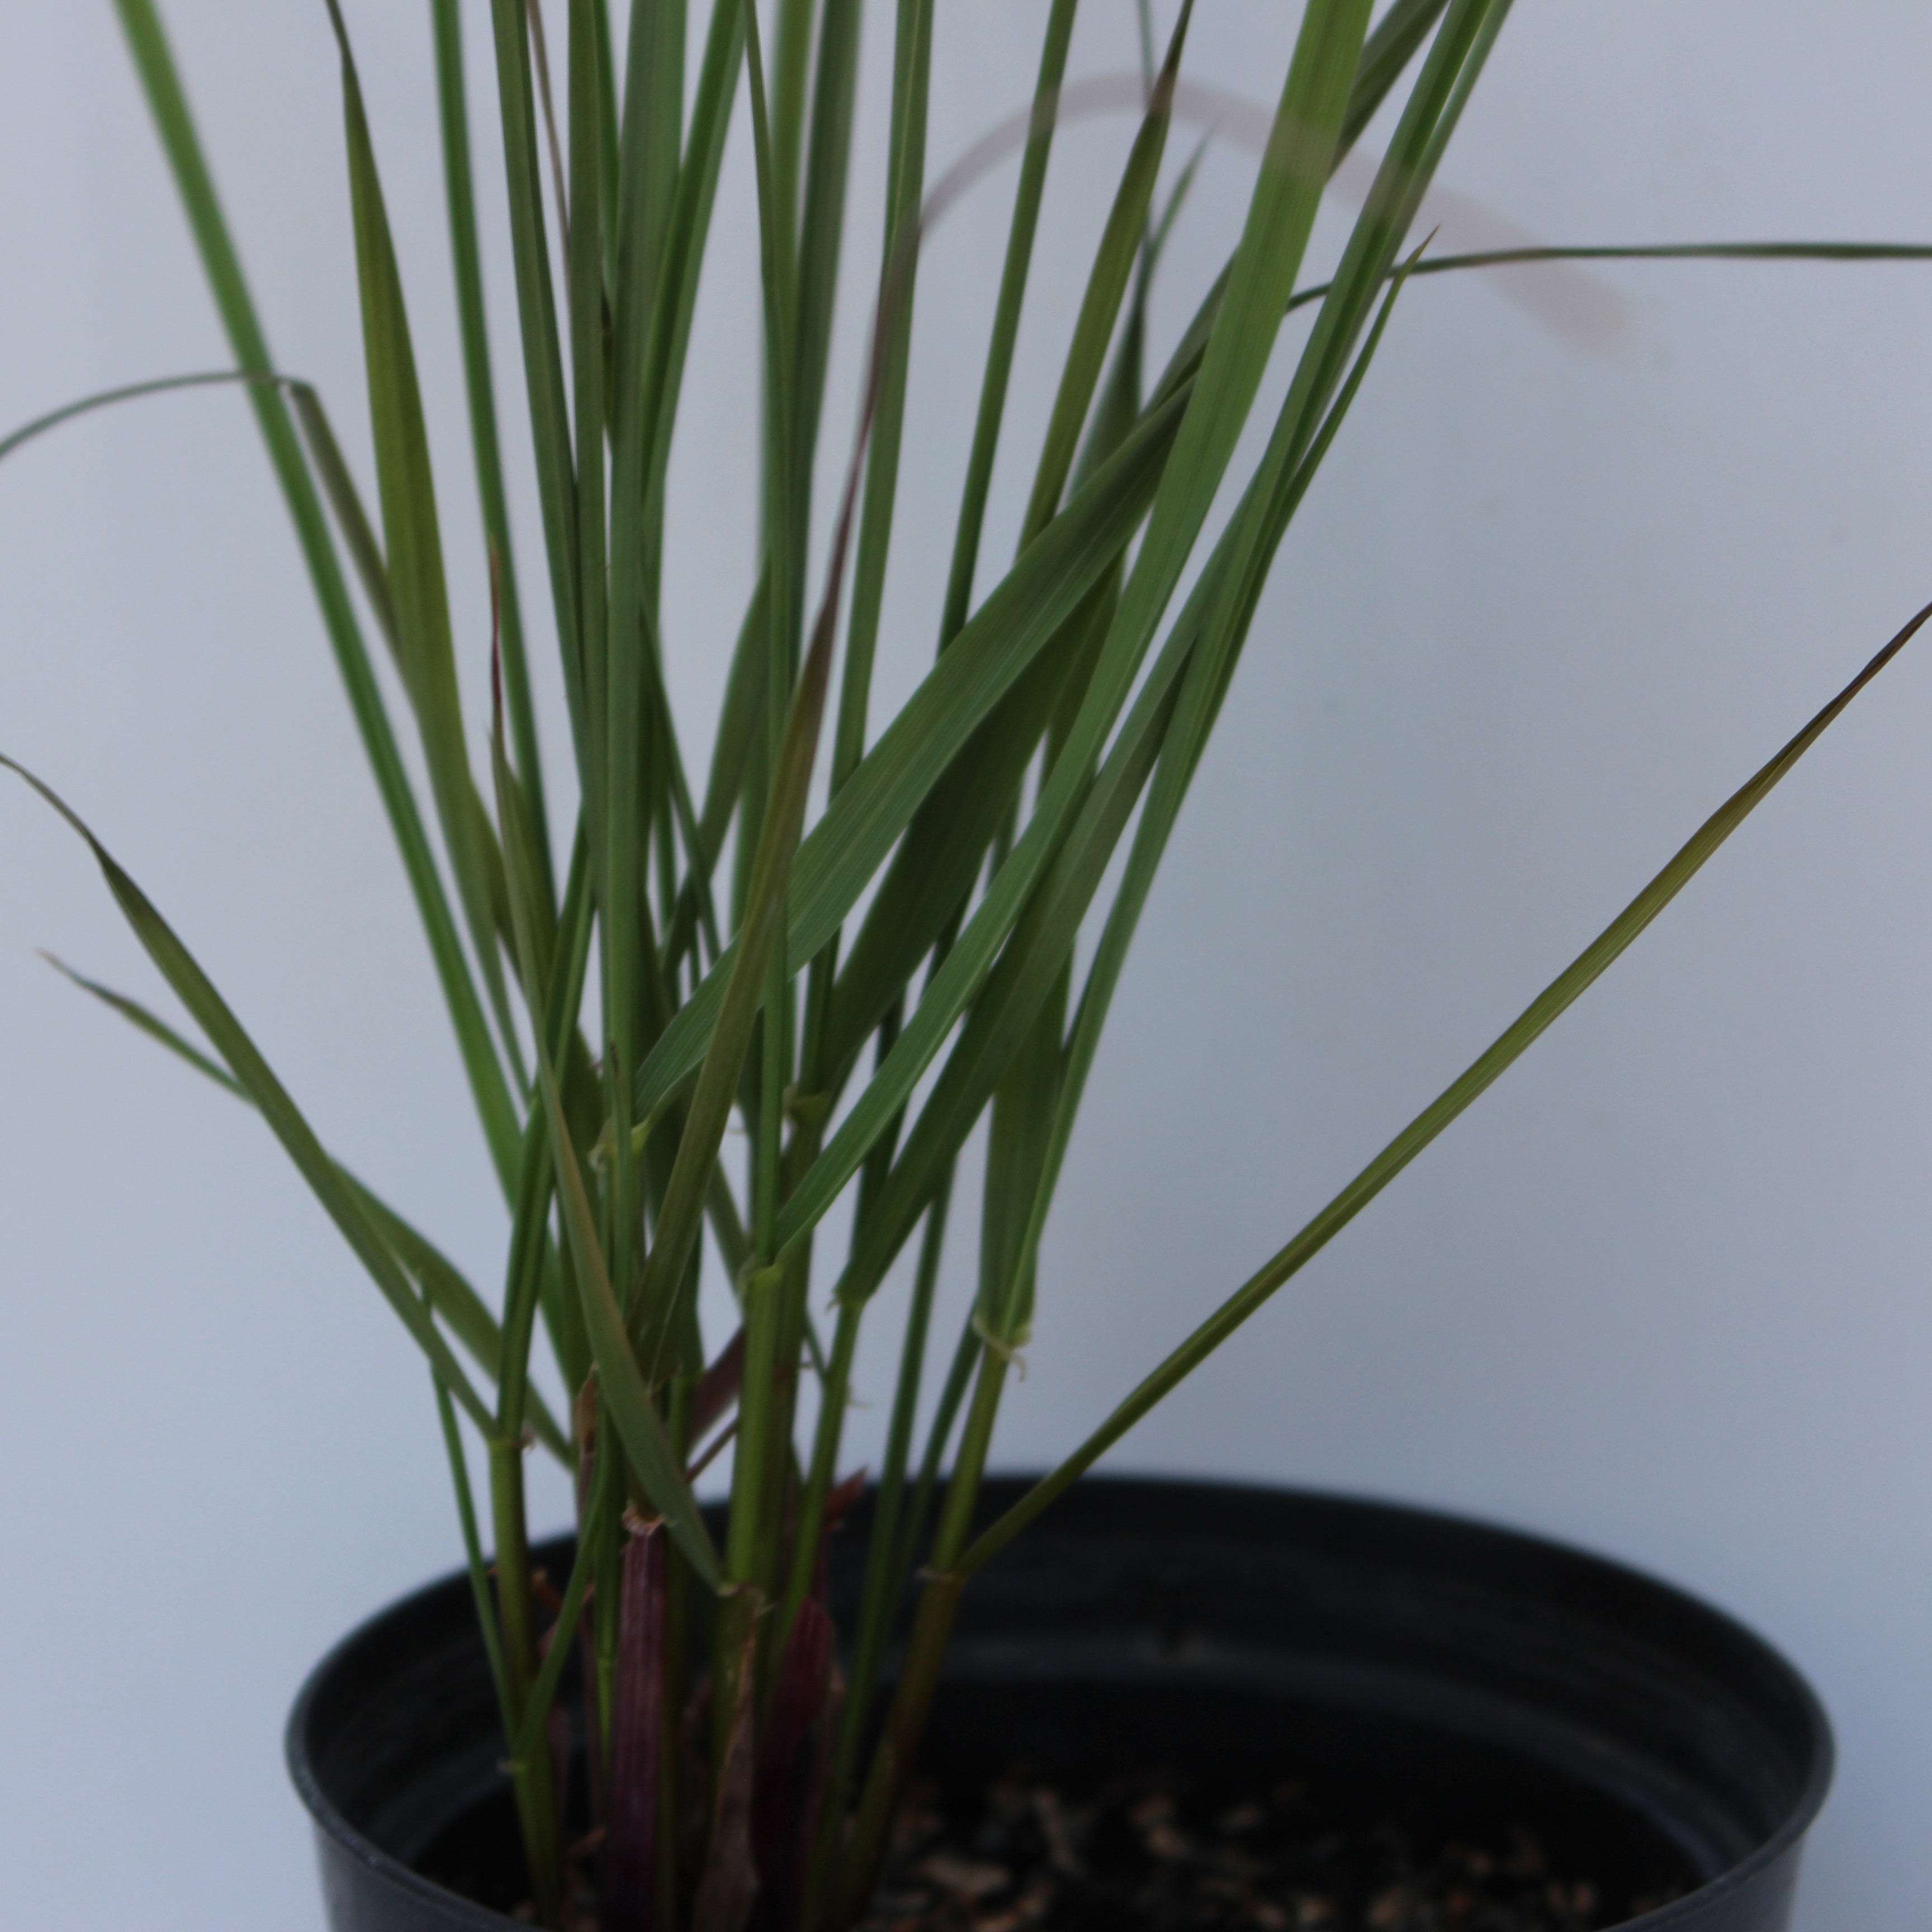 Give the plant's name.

Lolium multiflorum
